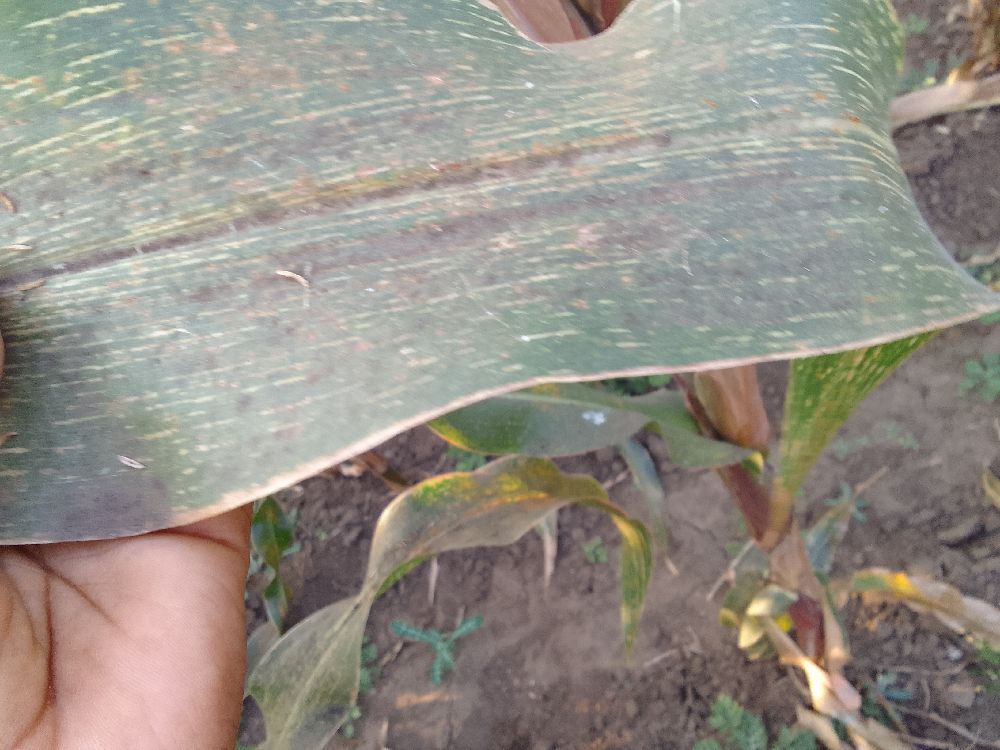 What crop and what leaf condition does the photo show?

maize, maize streak virus
